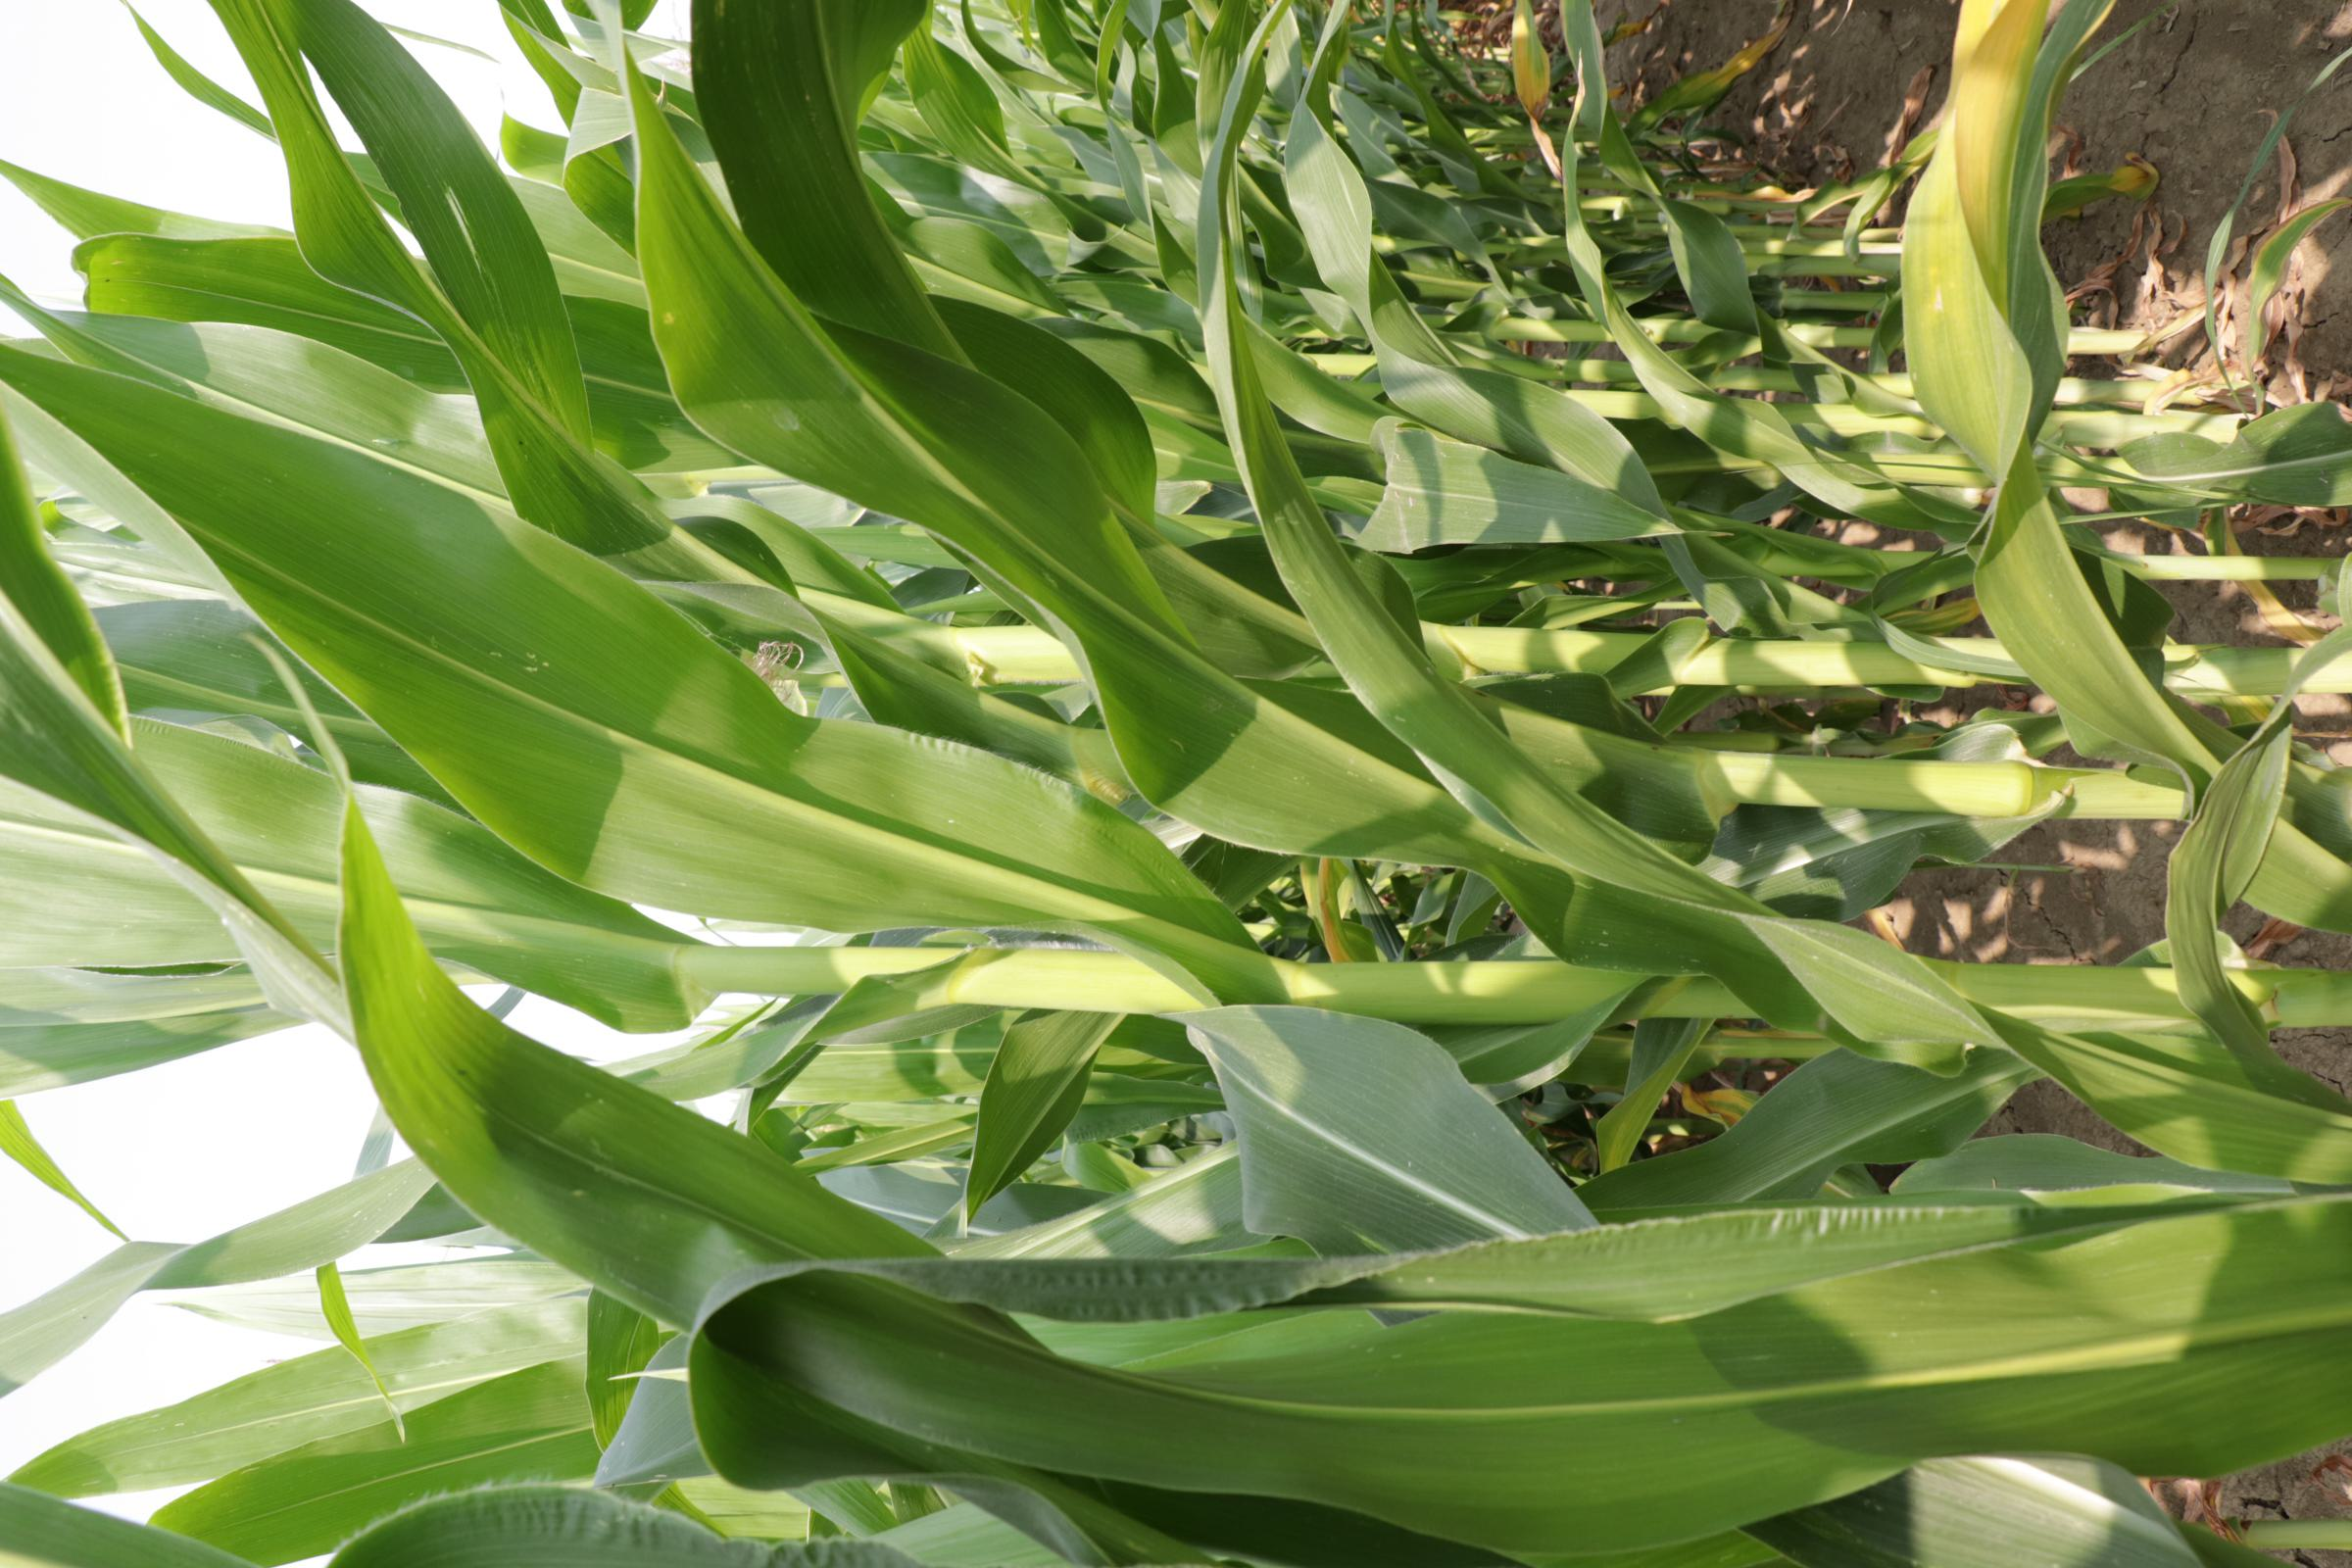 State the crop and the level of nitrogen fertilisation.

maize, full nitrogen fertilisation
